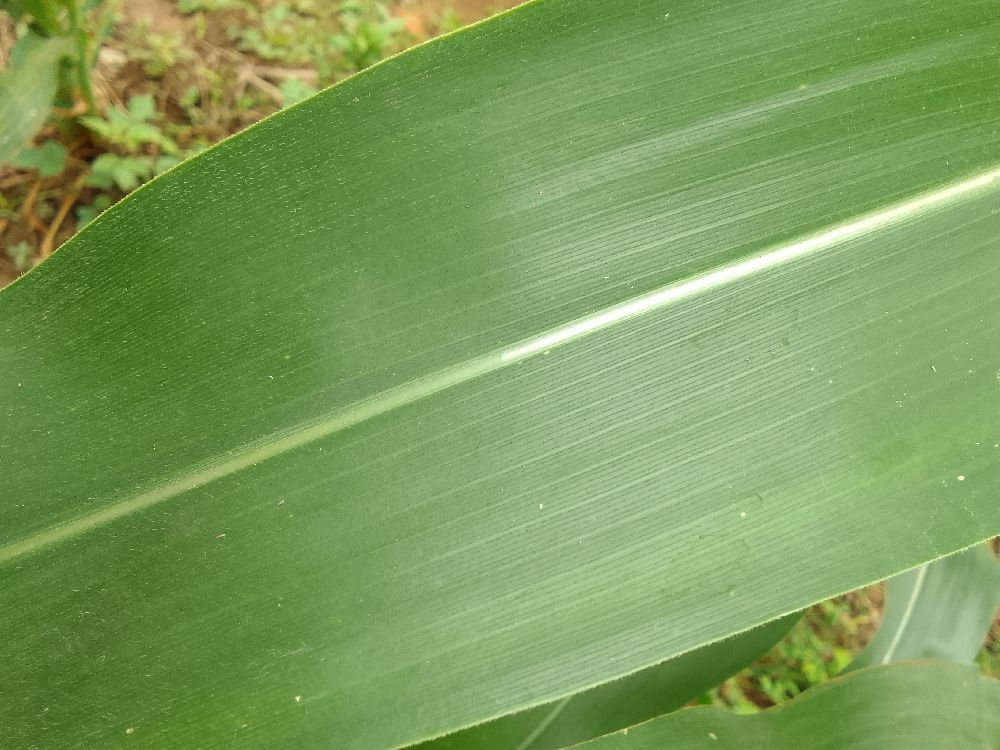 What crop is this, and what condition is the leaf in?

maize, healthy
